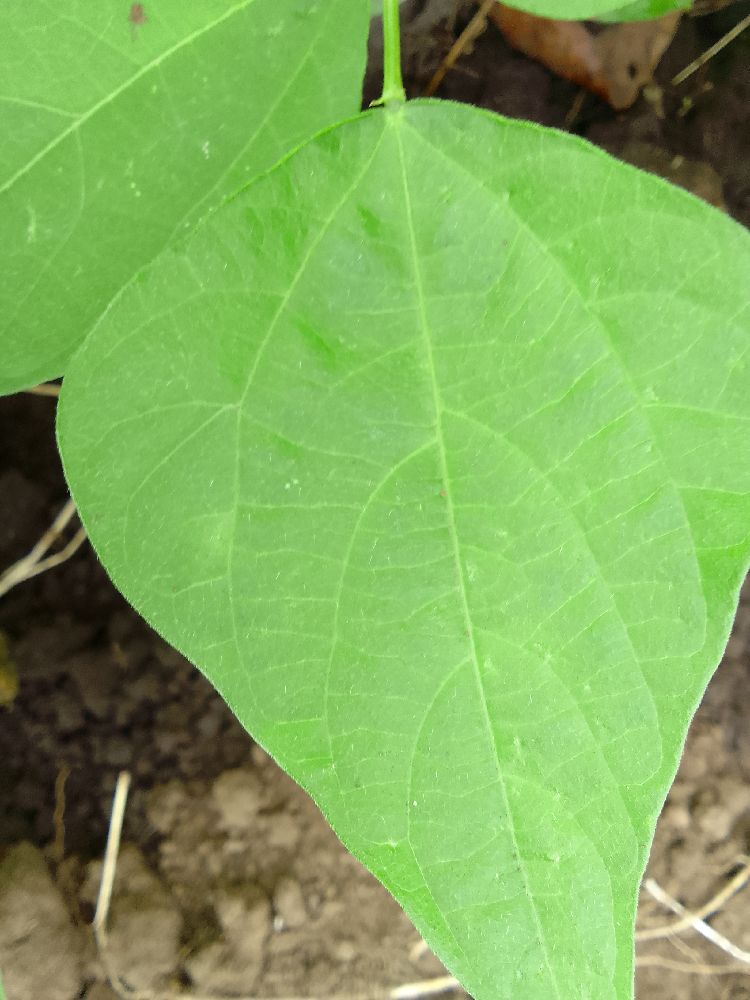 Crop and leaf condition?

common bean, healthy
